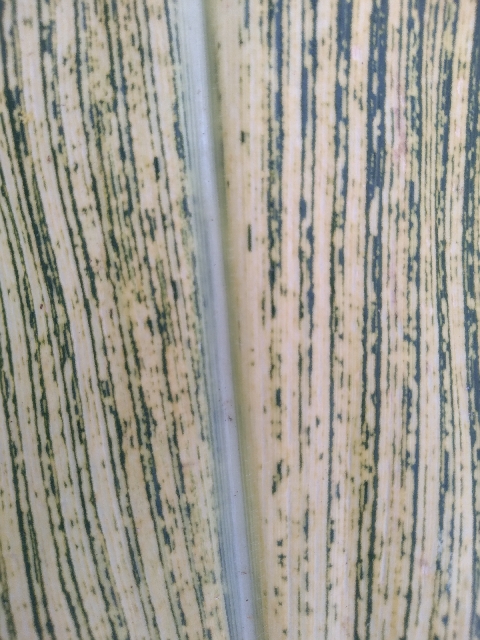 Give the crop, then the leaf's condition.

maize, maize streak virus
